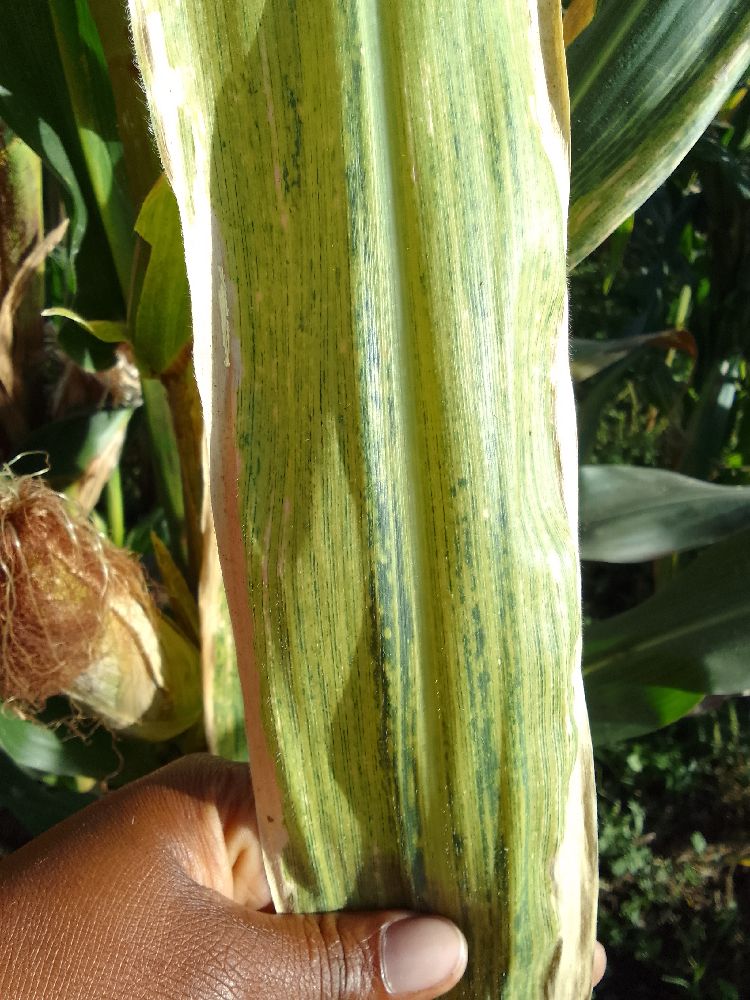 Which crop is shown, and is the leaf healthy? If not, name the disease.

maize, maize lethal necrosis
